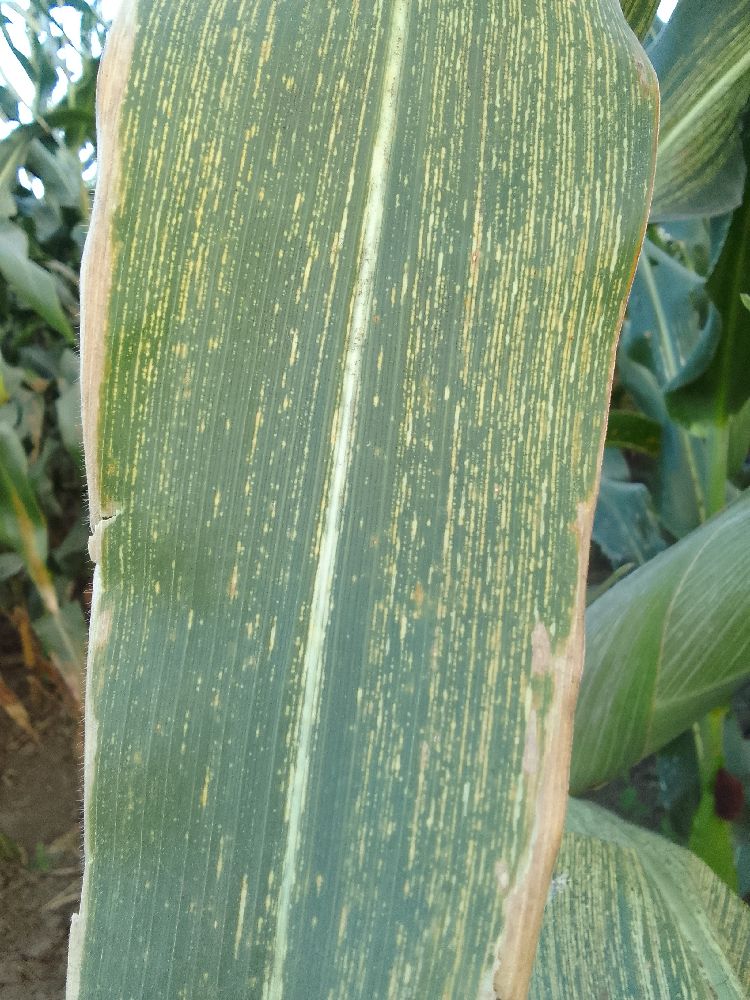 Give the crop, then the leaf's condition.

maize, maize streak virus
